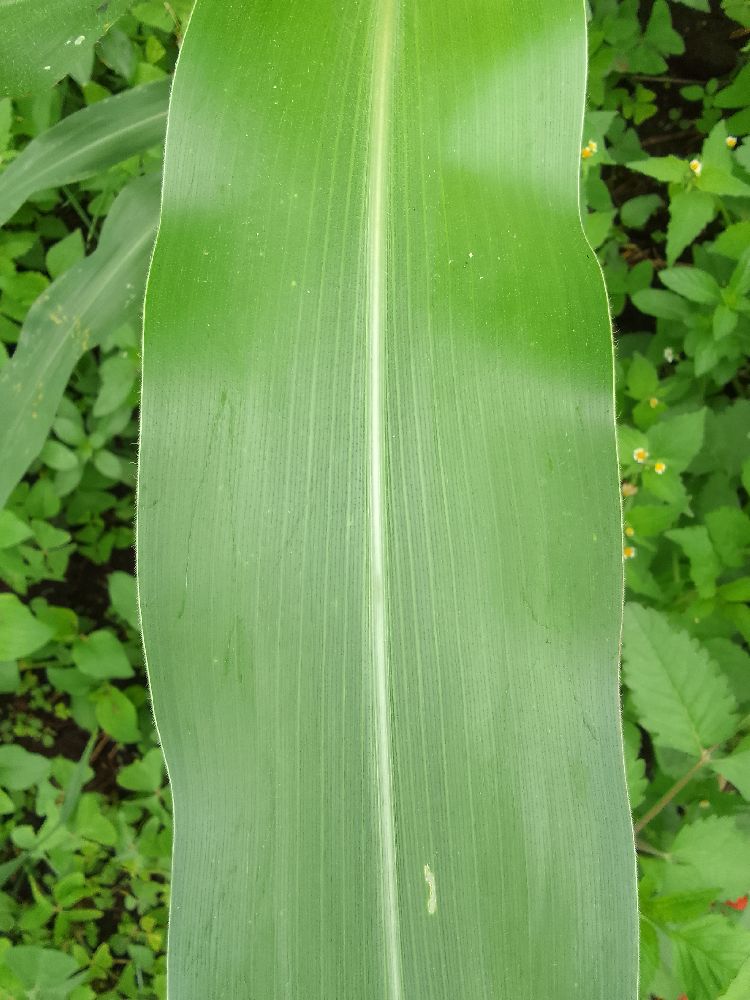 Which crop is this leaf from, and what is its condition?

maize, healthy
